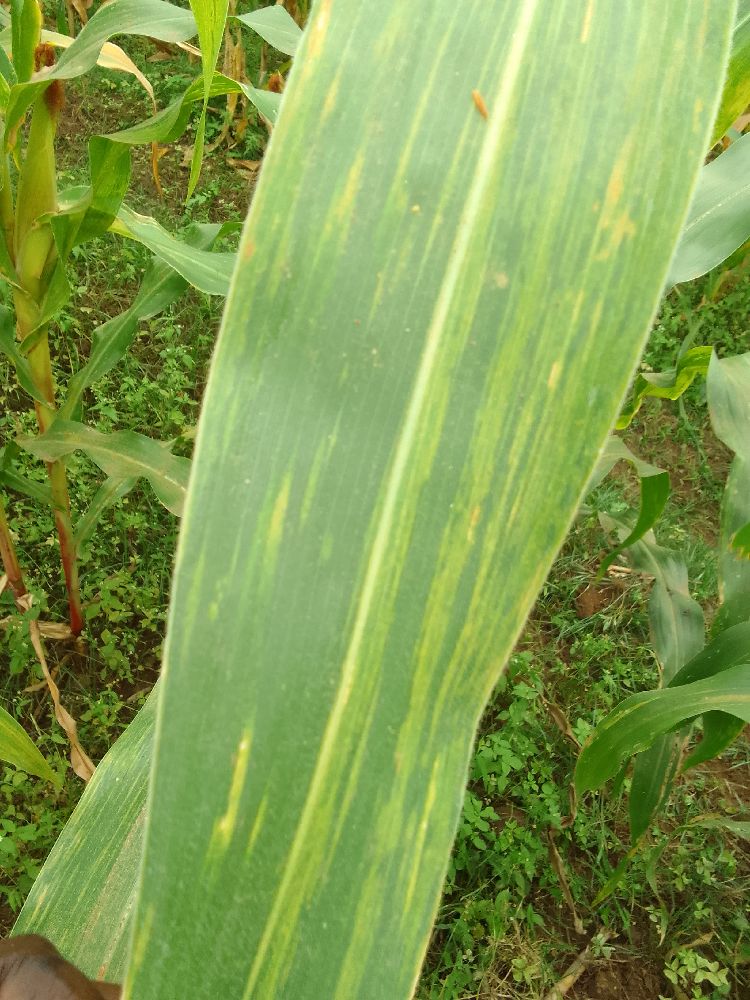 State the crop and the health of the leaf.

maize, maize lethal necrosis
